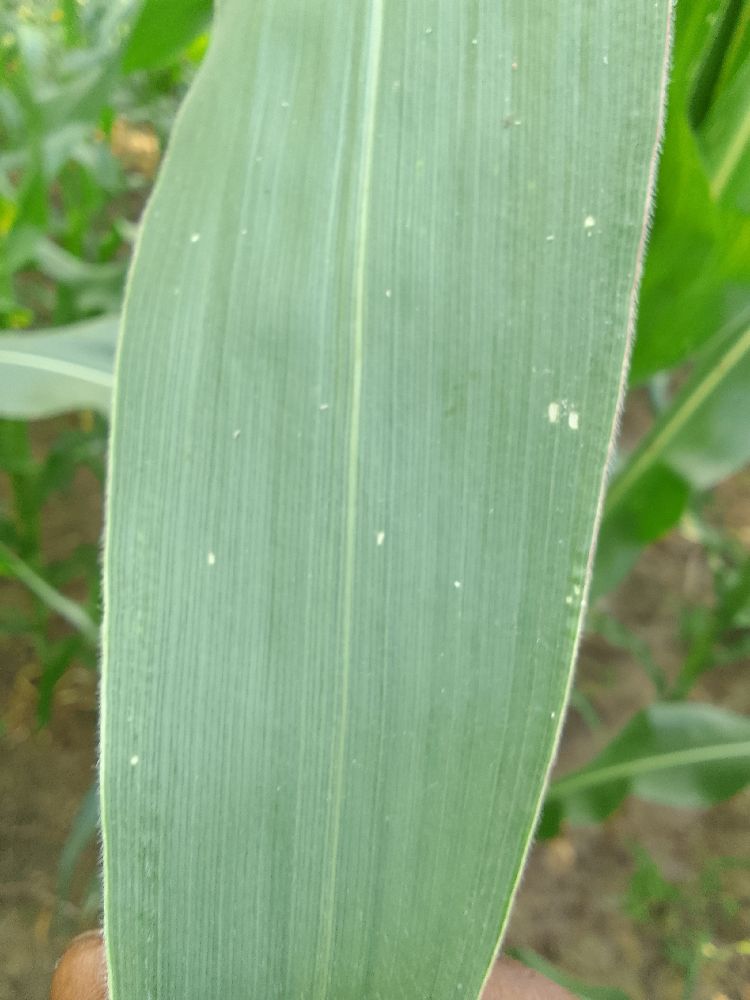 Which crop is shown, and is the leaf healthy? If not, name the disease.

maize, healthy
